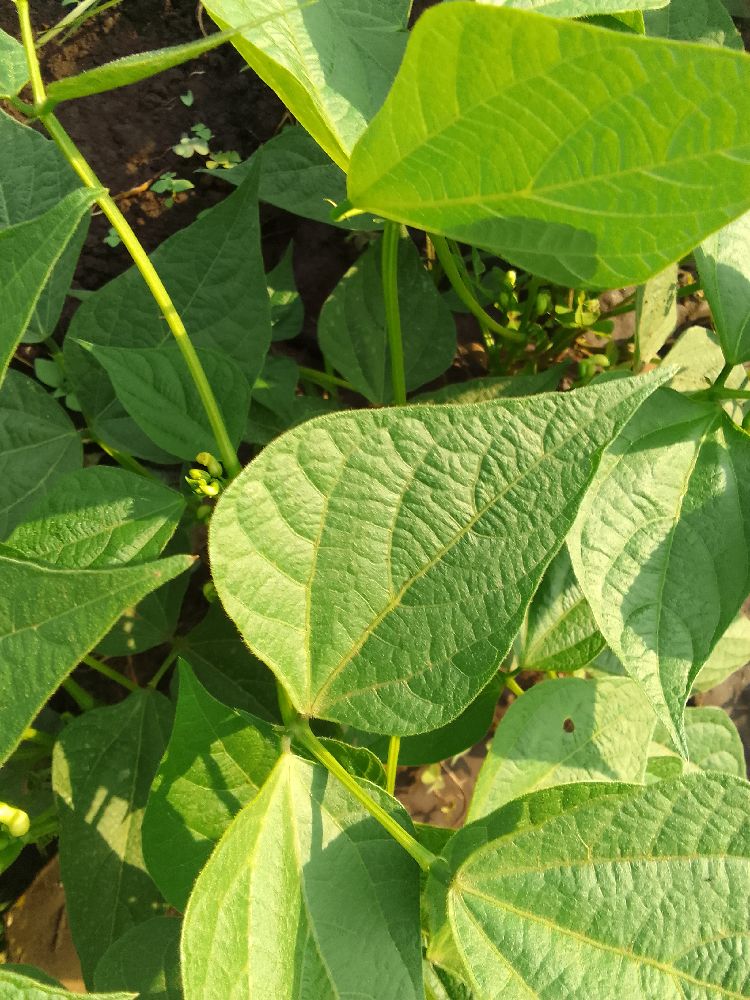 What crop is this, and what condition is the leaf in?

common bean, healthy
